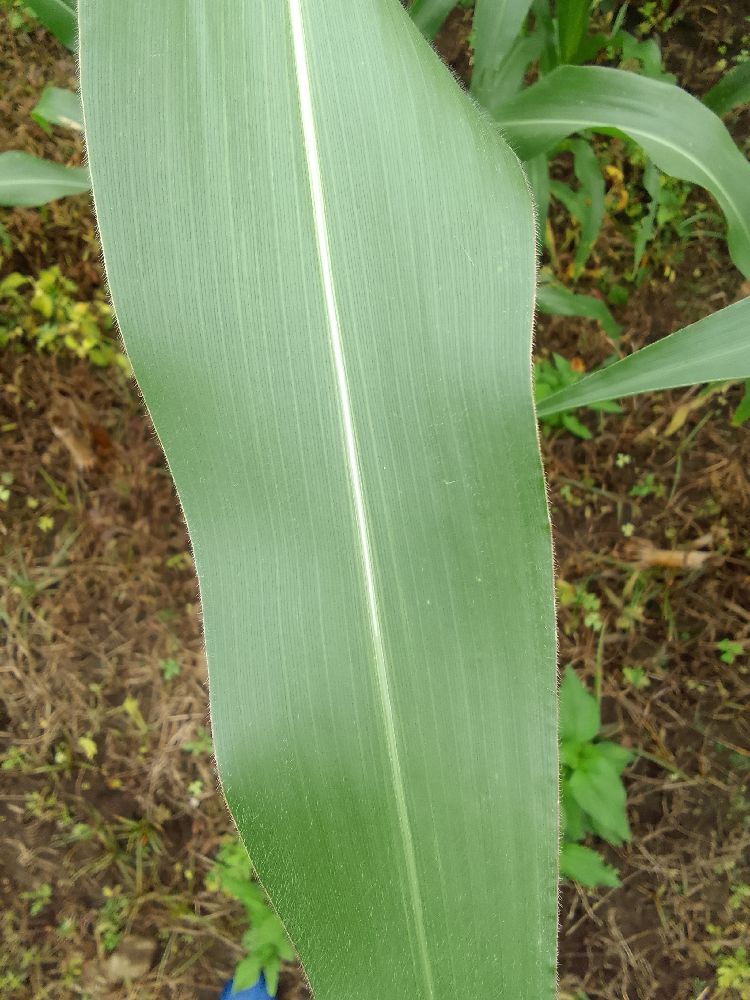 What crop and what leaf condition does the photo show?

maize, healthy
